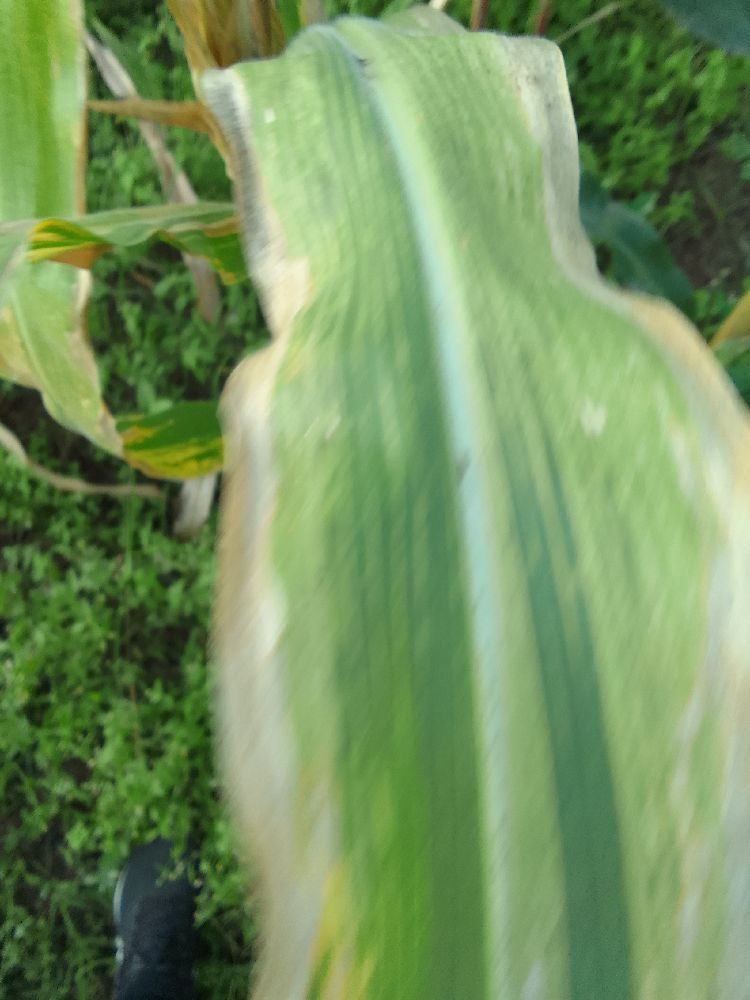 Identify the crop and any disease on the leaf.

maize, maize lethal necrosis
